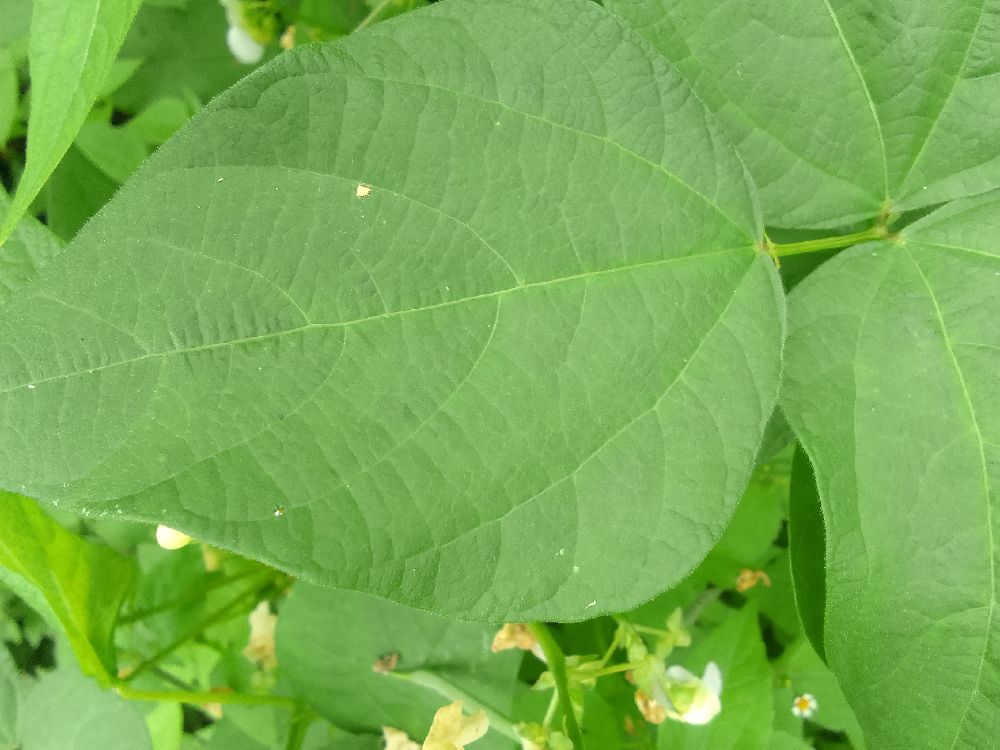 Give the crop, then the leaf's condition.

common bean, healthy
